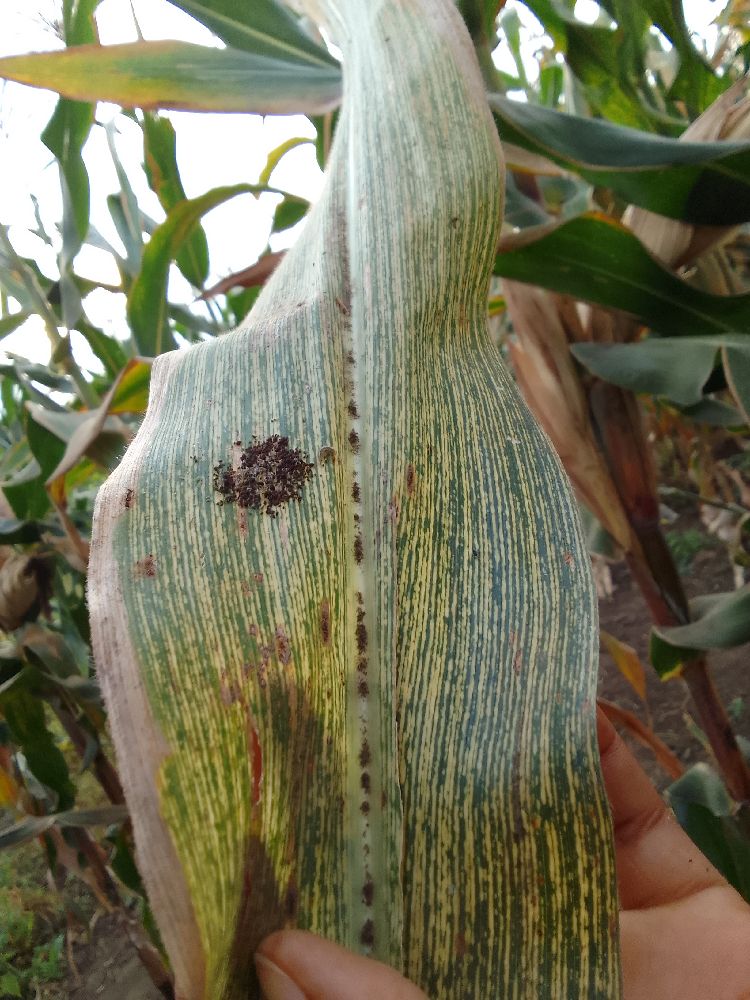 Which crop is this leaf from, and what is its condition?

maize, maize streak virus
